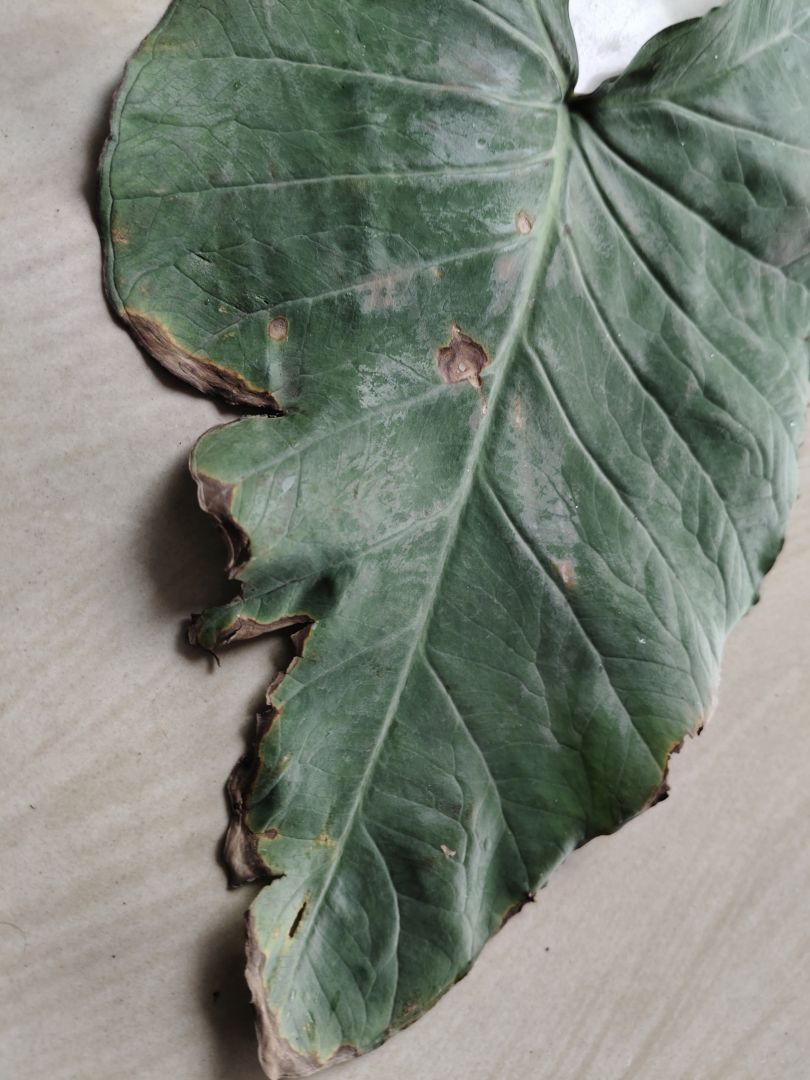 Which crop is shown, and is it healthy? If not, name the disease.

taro, leaf blight
